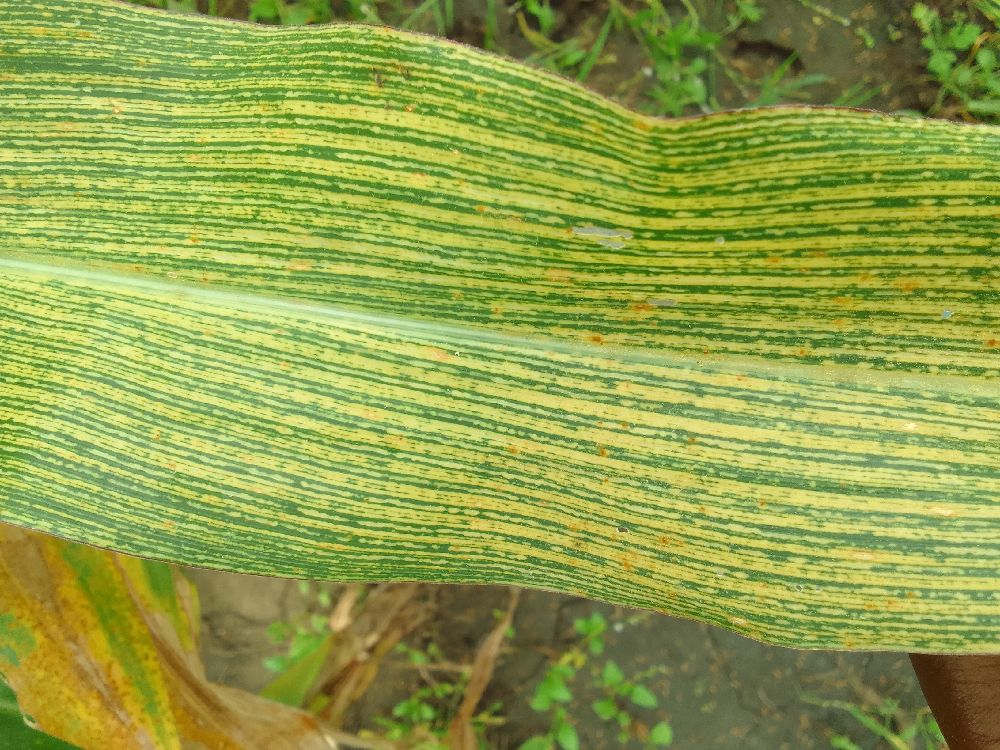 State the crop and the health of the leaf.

maize, maize streak virus
